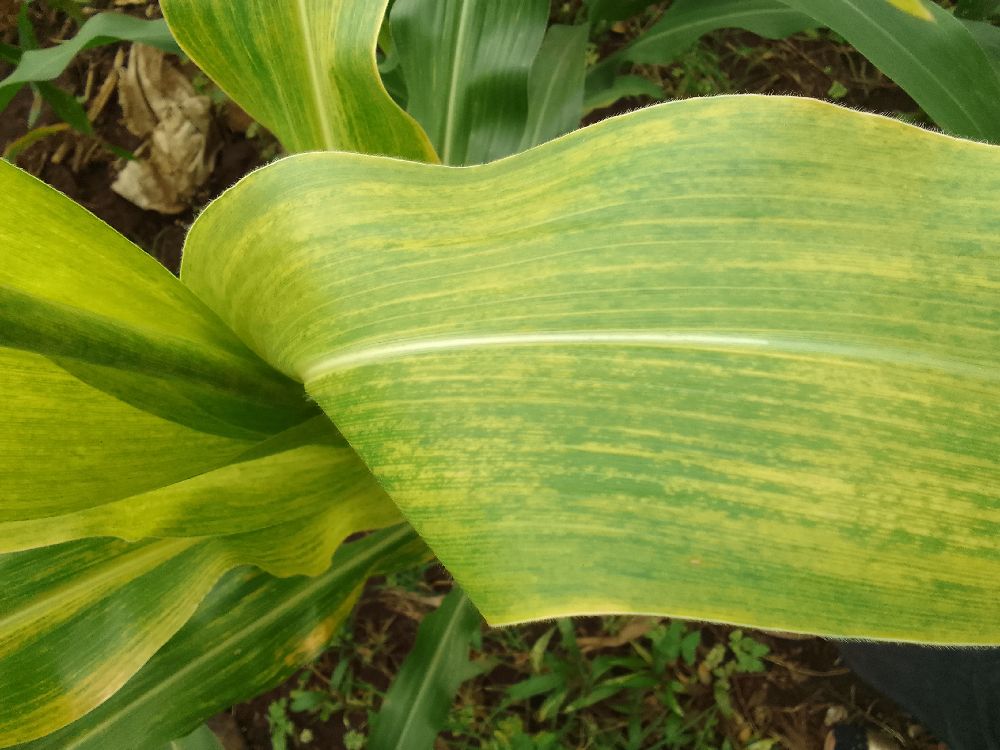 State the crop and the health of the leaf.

maize, maize lethal necrosis
